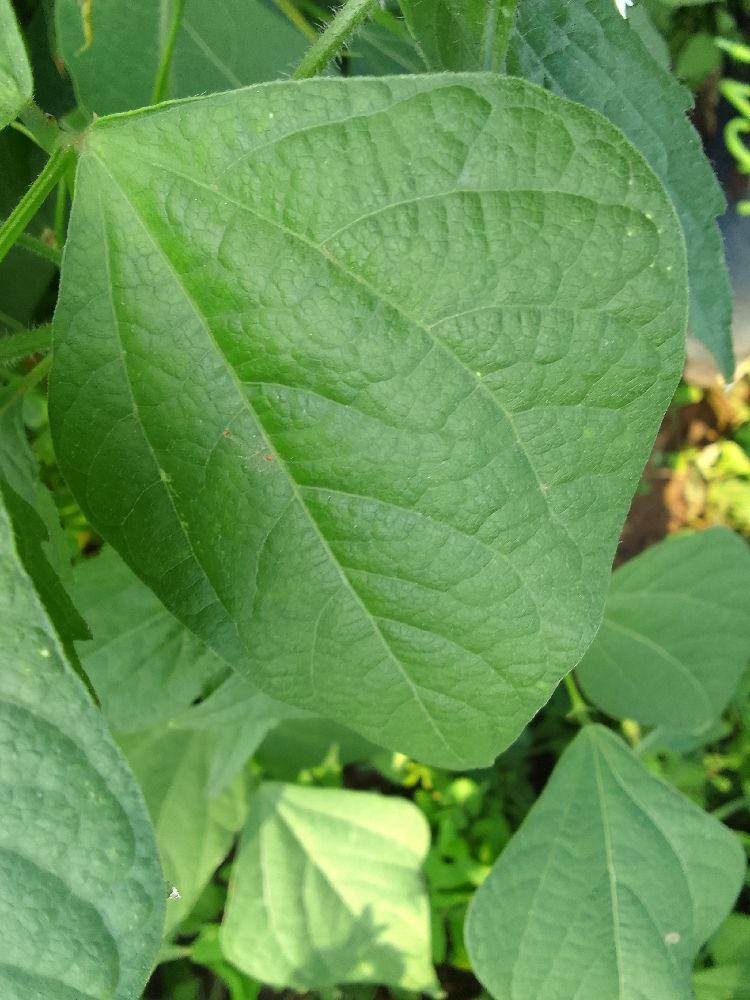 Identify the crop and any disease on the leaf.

common bean, healthy
